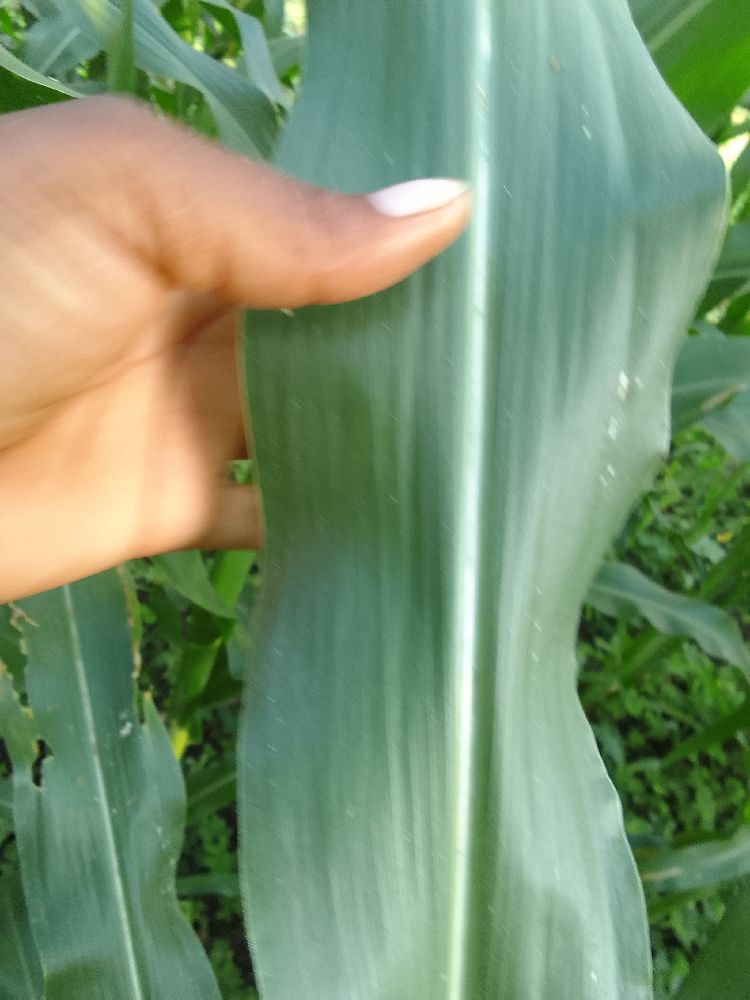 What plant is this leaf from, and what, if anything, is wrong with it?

maize, healthy
